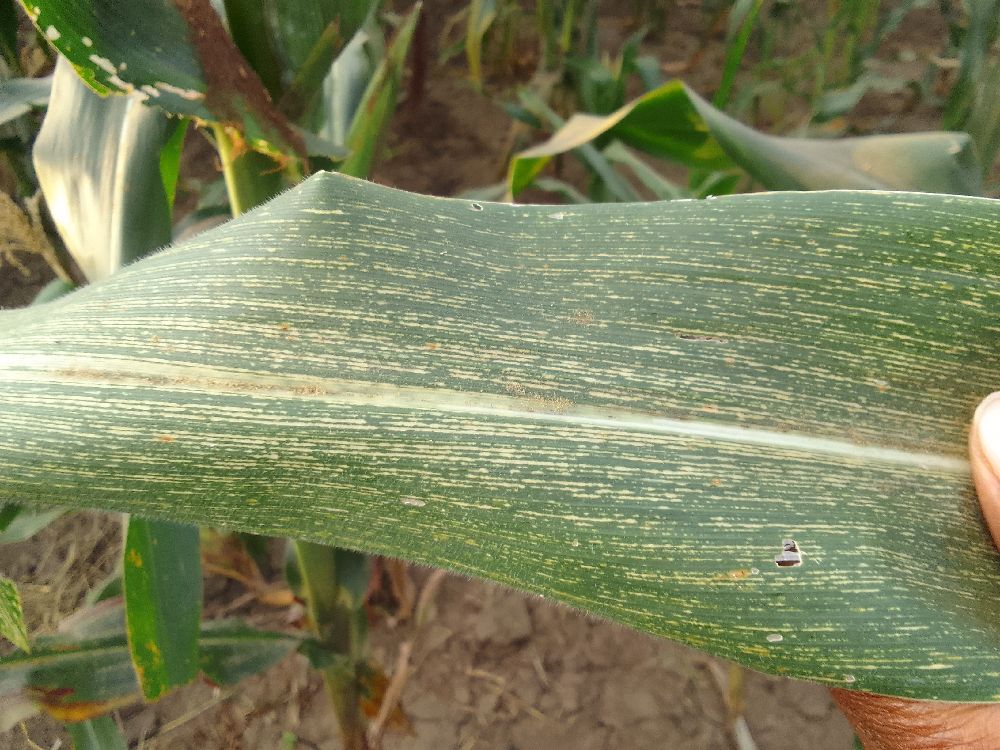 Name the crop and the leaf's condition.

maize, maize streak virus
